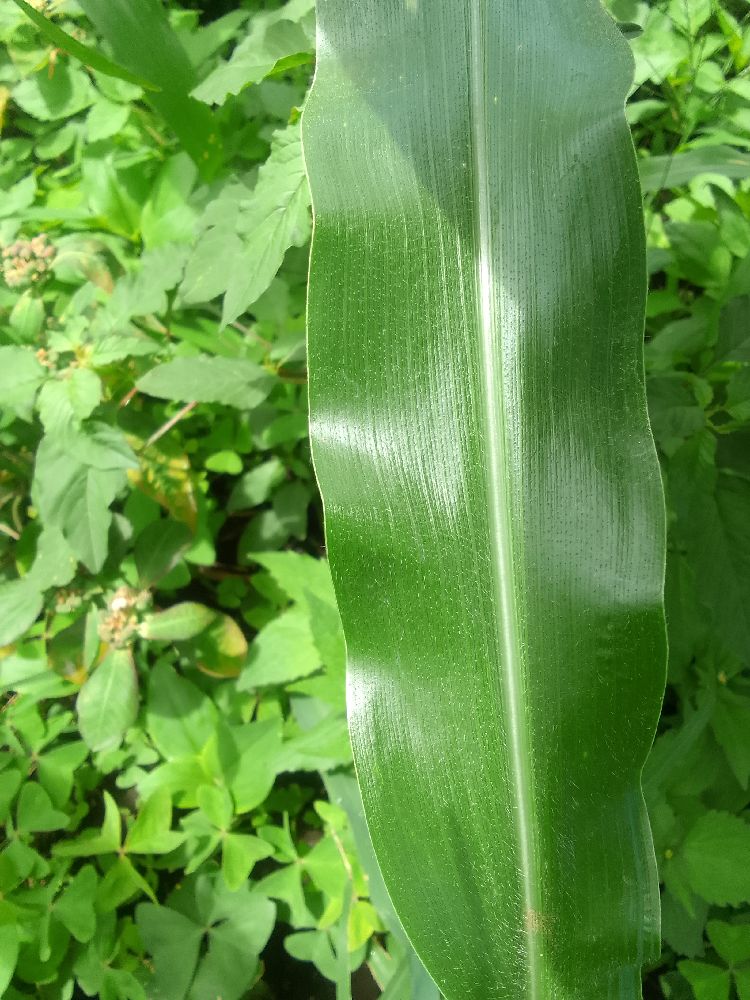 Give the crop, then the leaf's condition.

maize, healthy
